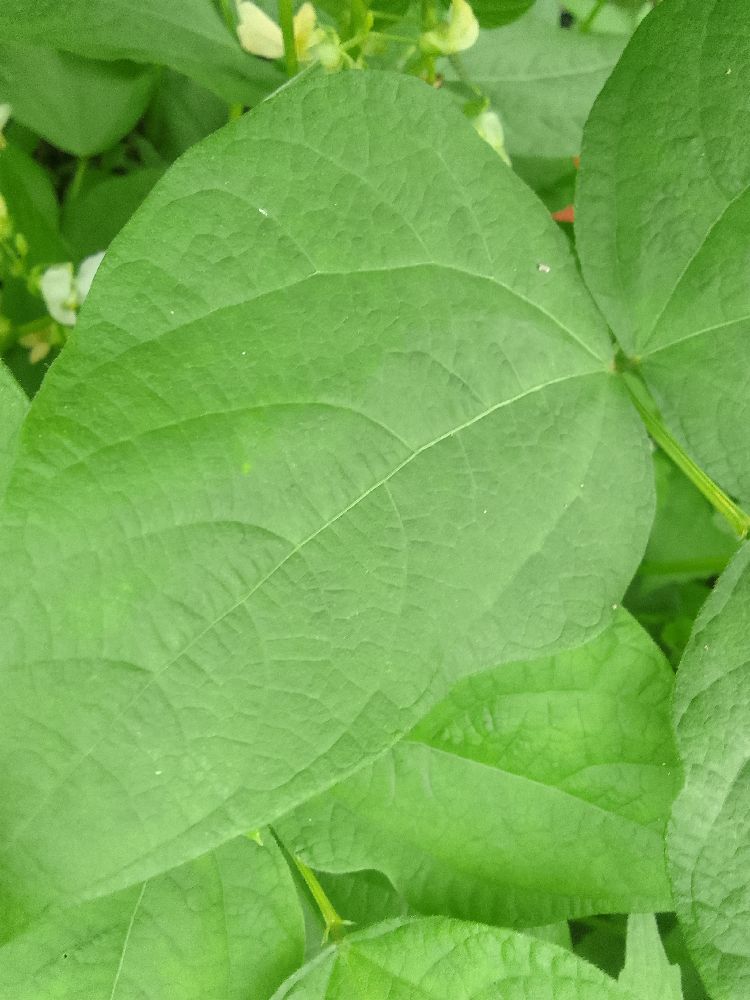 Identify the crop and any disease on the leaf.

common bean, healthy
